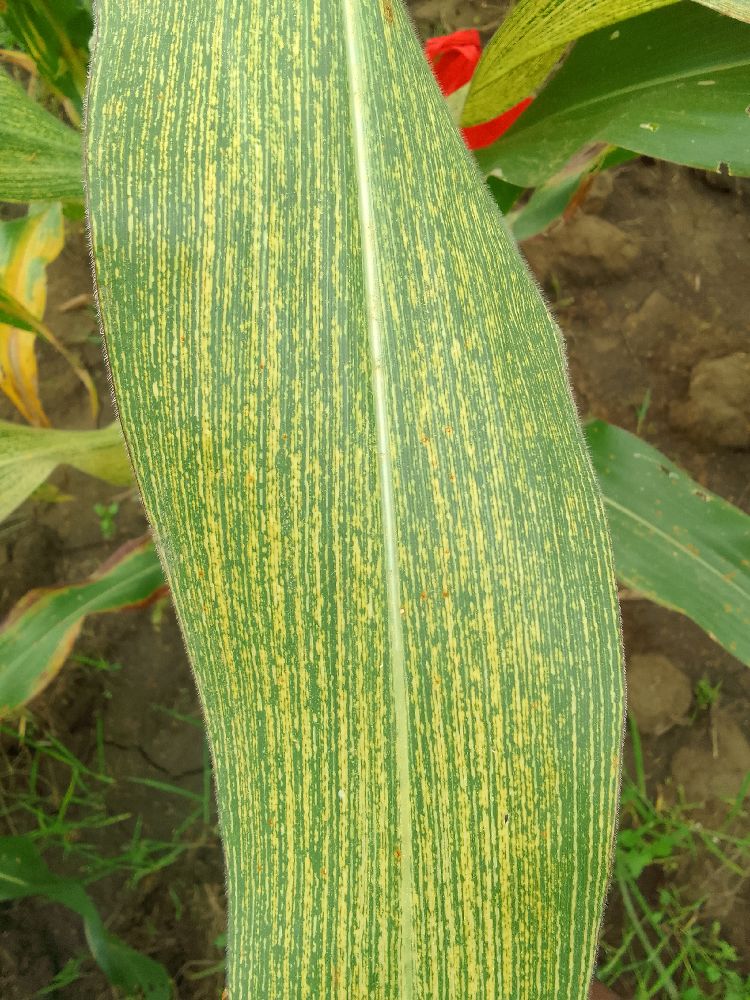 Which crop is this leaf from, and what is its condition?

maize, maize streak virus
